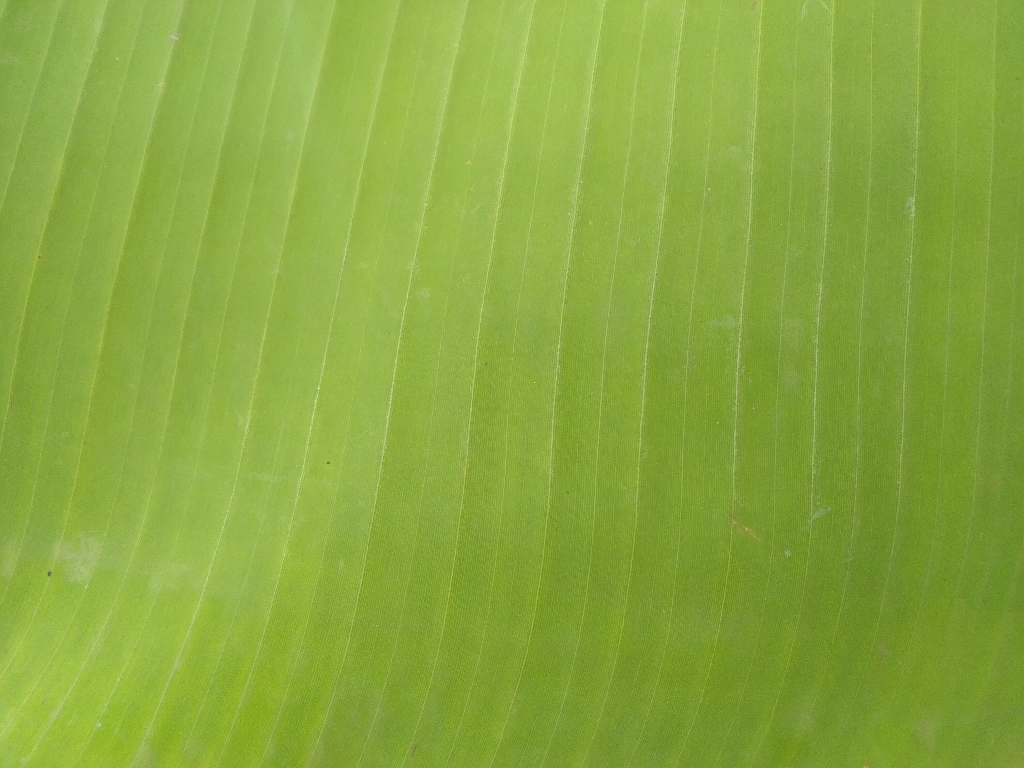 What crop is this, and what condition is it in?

banana, healthy
